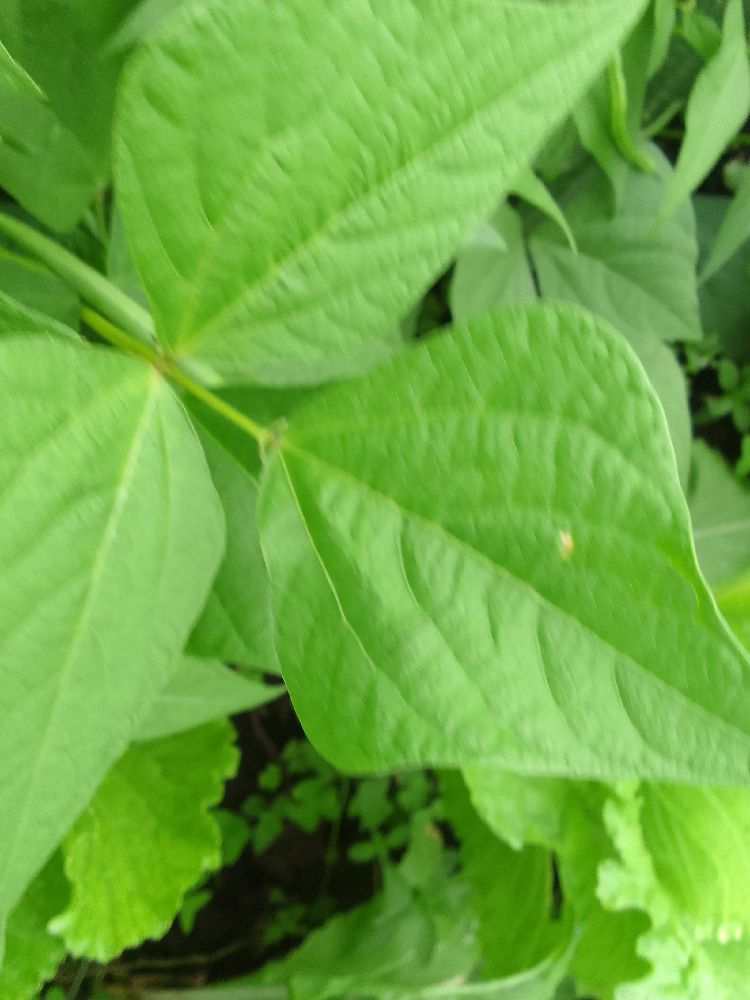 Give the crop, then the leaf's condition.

common bean, healthy
